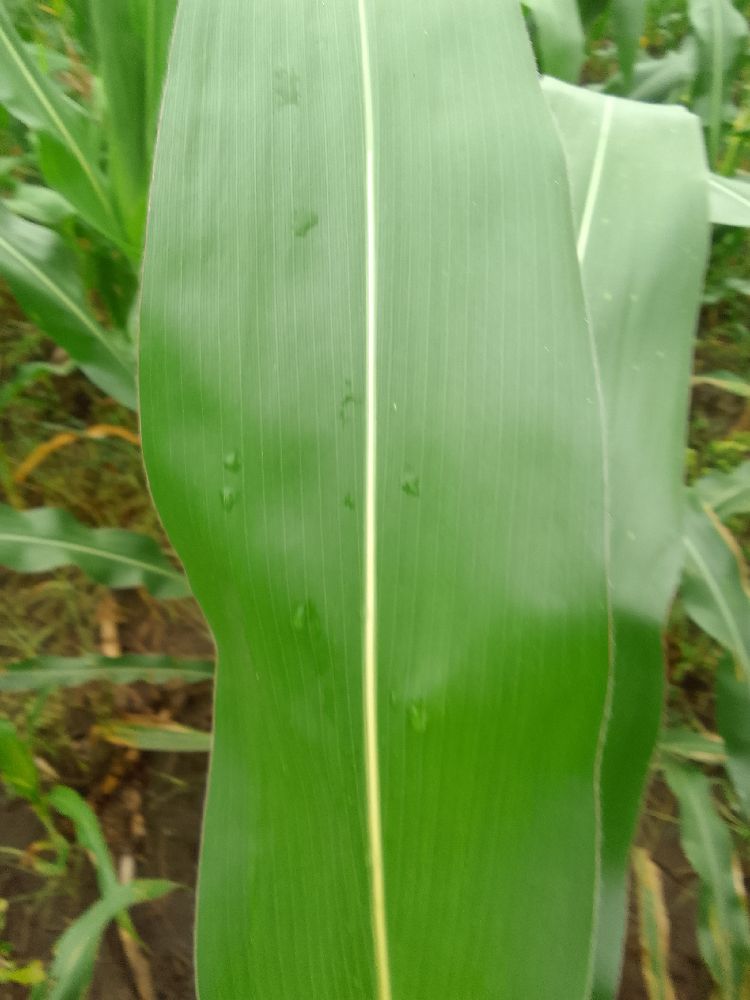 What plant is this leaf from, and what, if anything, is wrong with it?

maize, healthy
